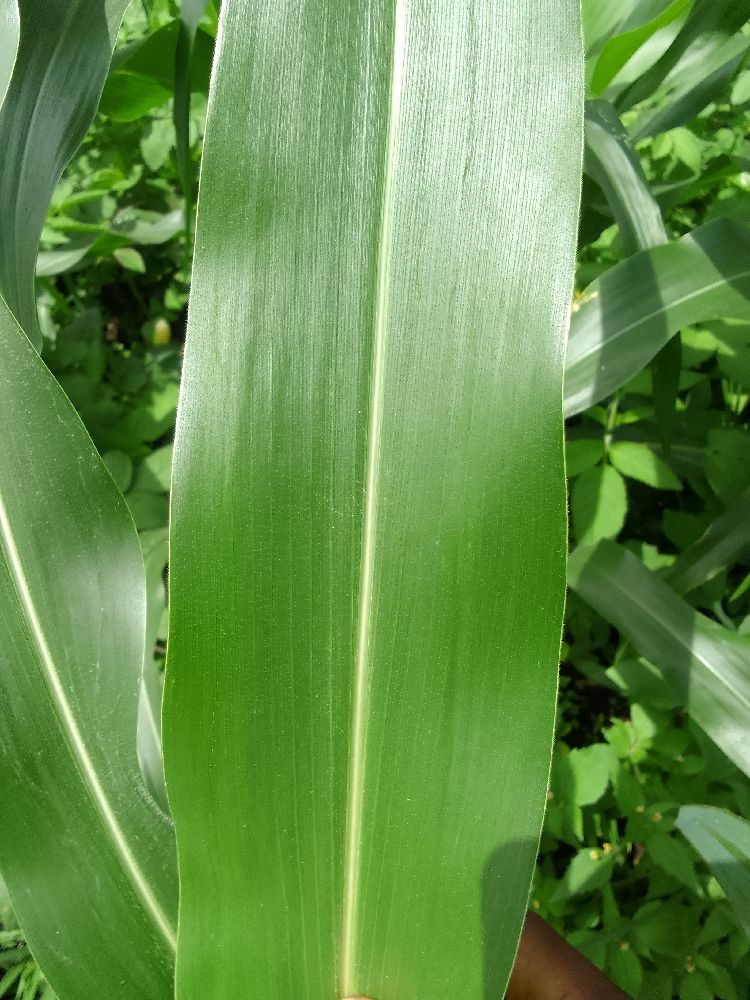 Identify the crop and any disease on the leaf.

maize, healthy
